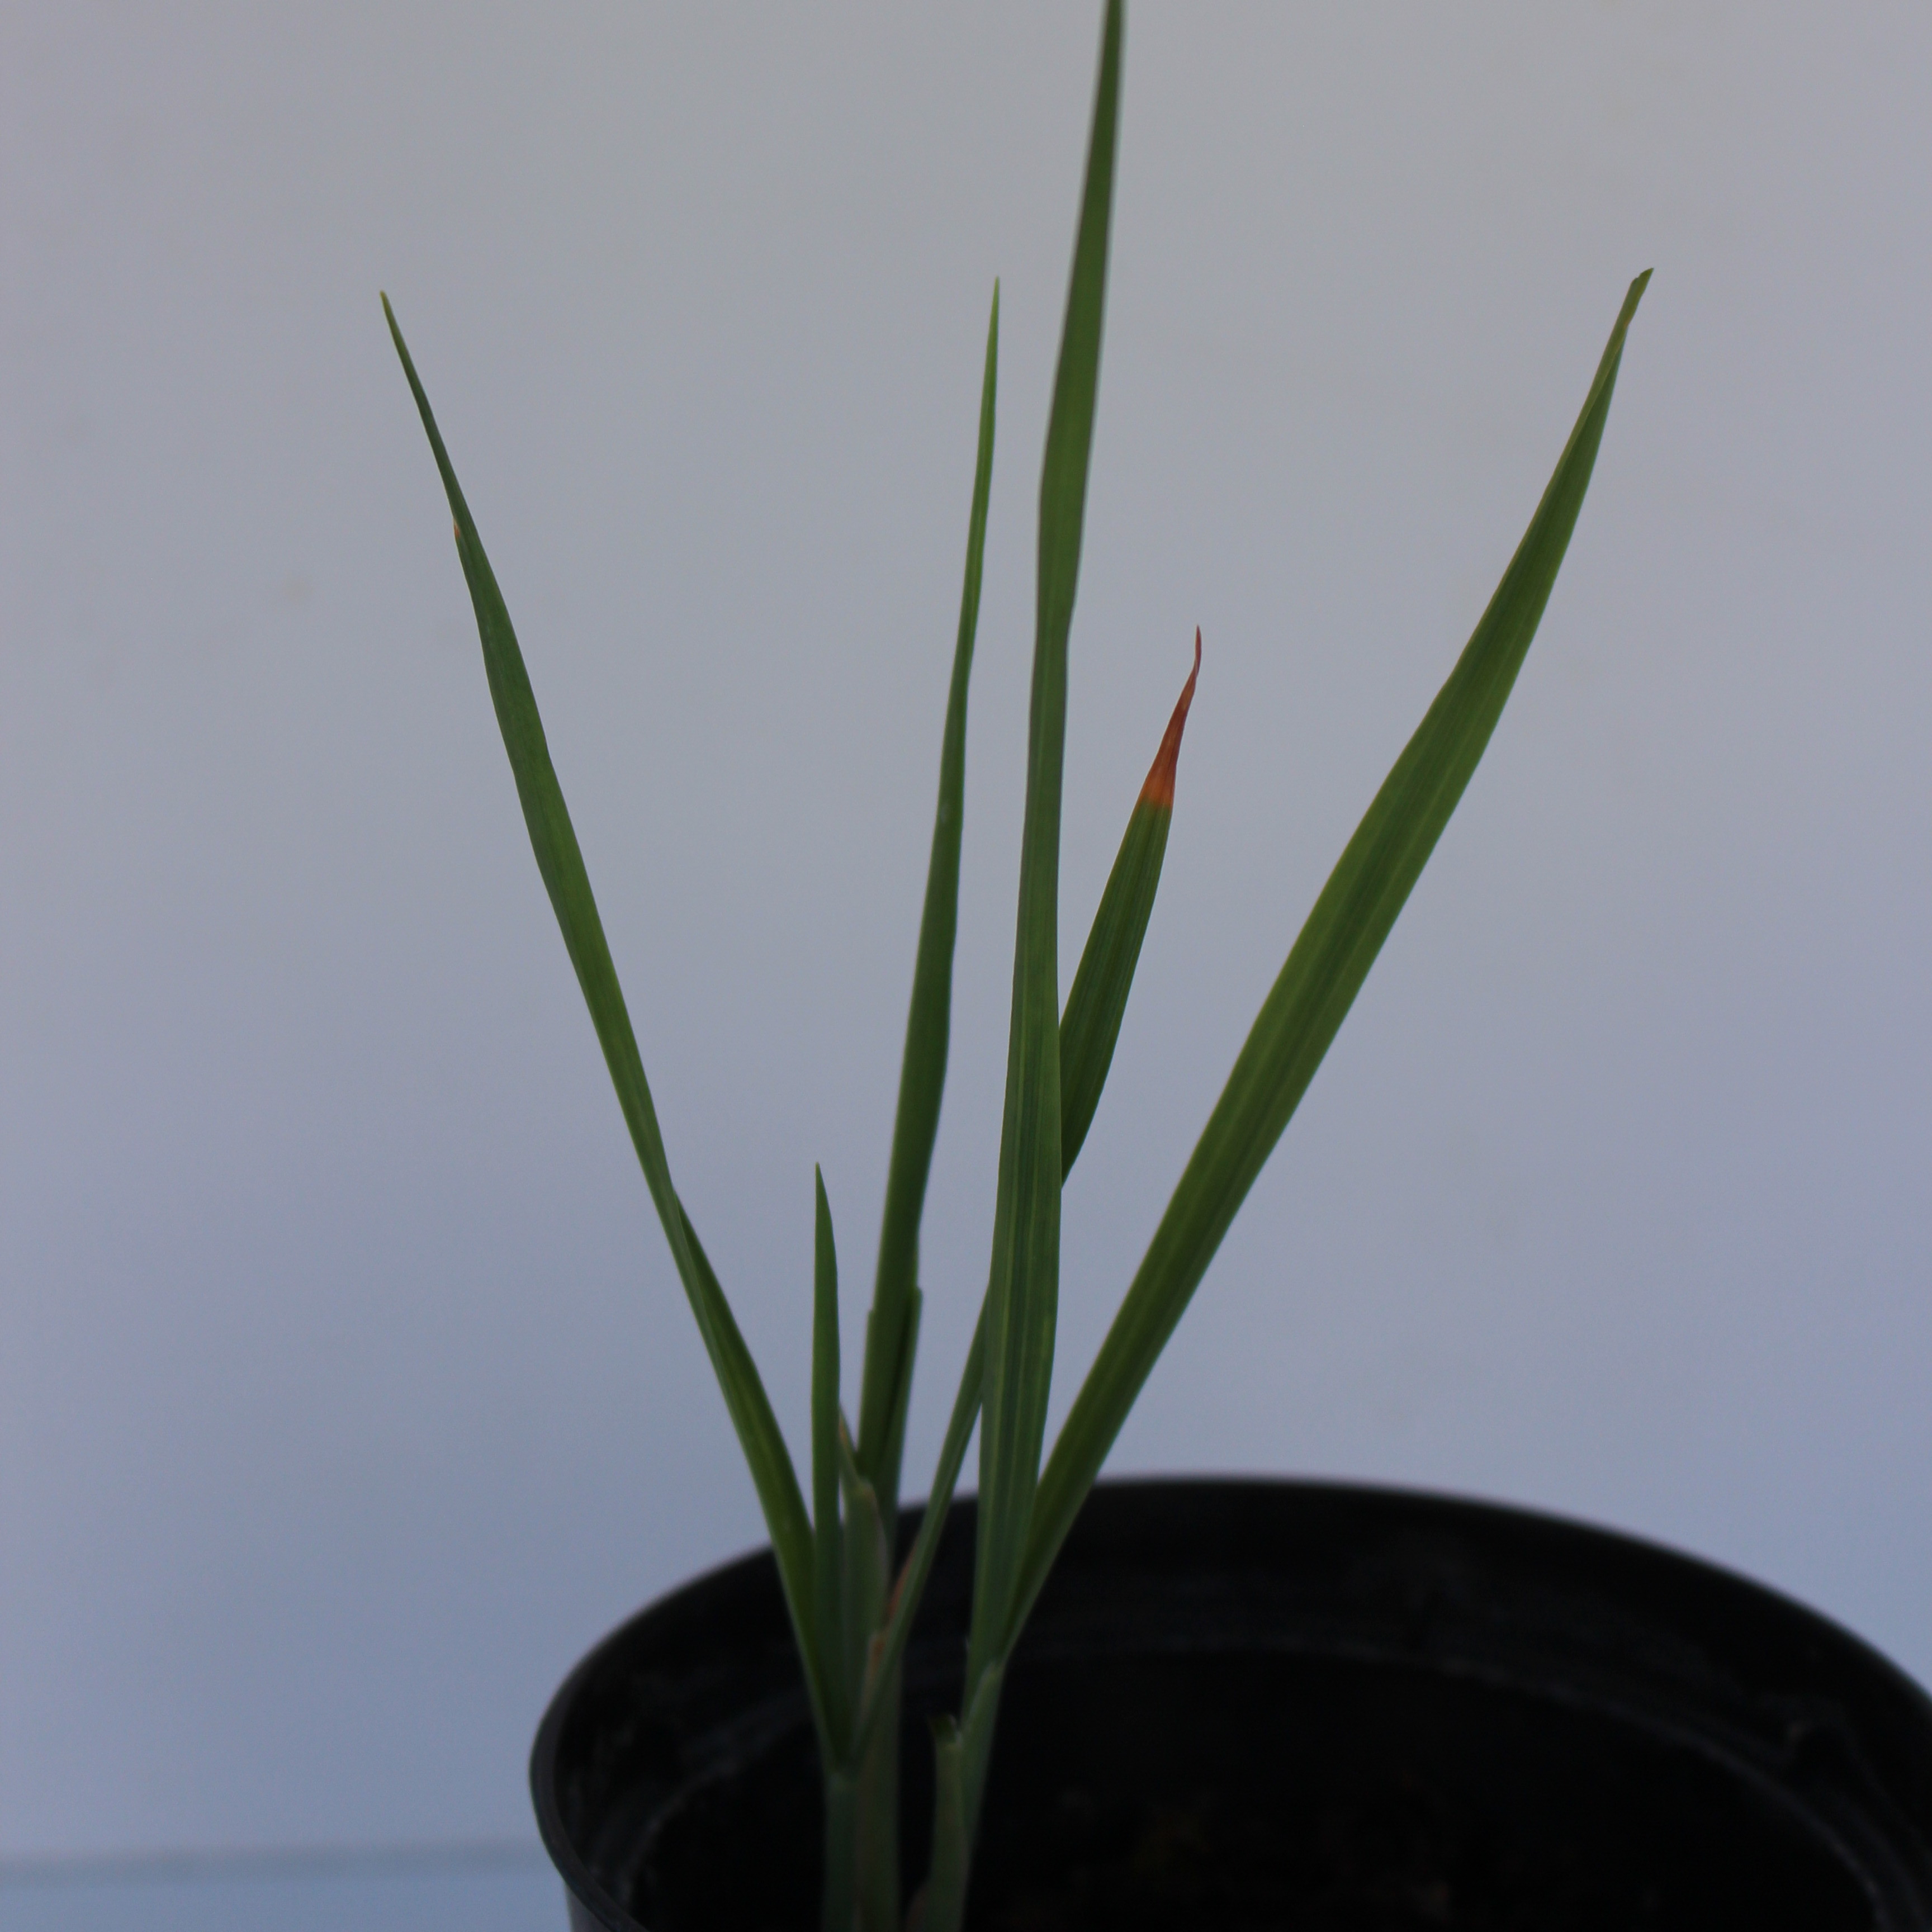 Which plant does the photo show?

Avena sterilis
